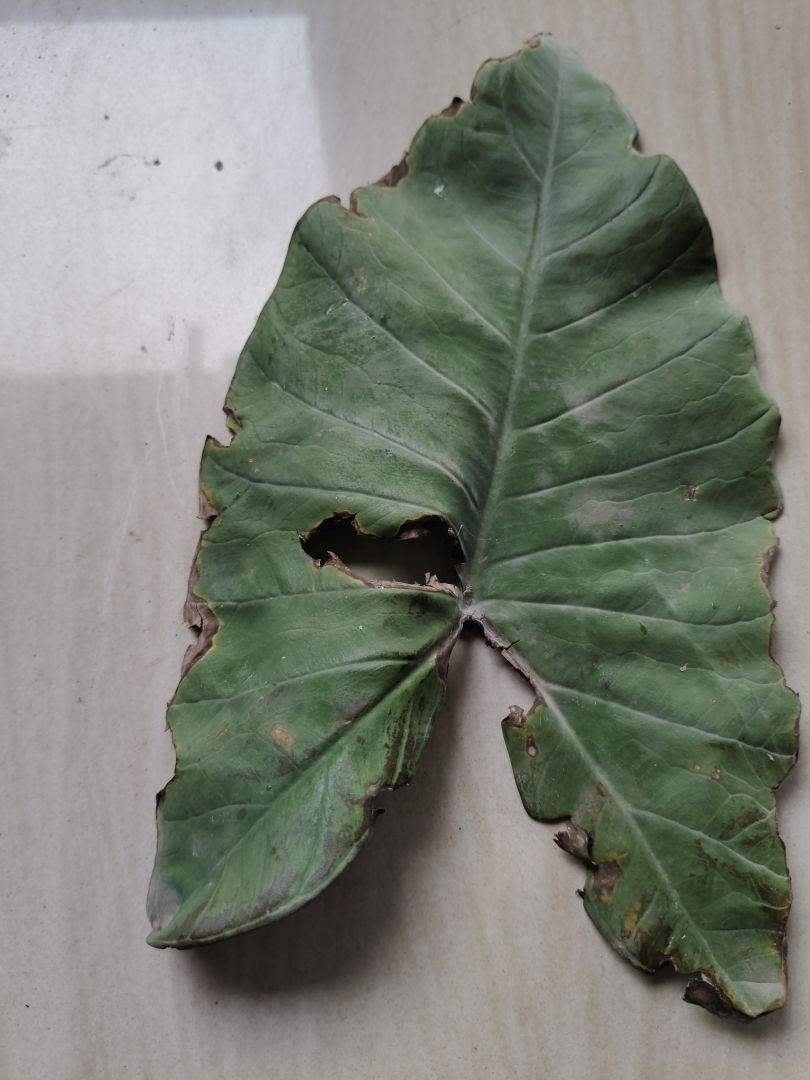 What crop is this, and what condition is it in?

taro, leaf blight
